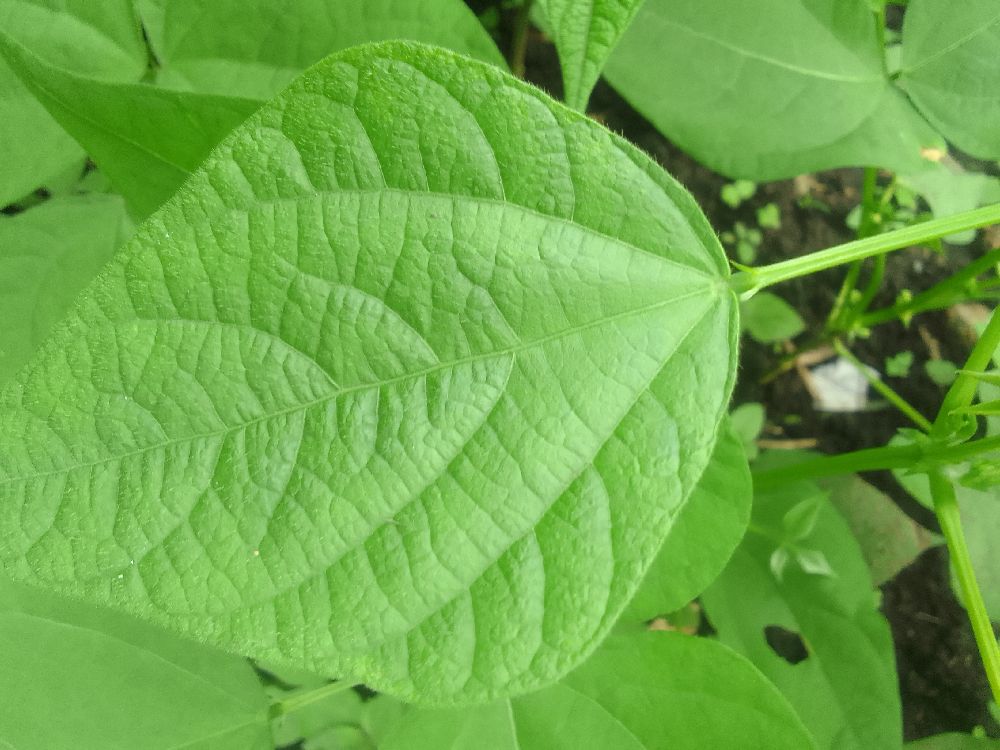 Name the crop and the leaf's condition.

common bean, healthy
